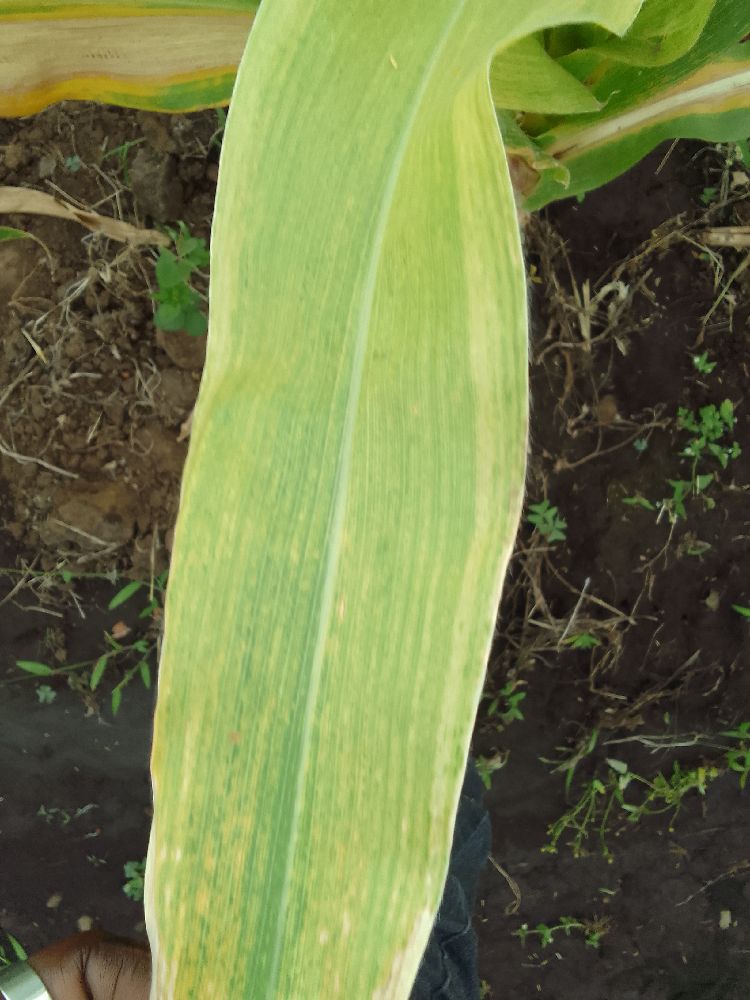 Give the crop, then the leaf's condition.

maize, maize lethal necrosis
